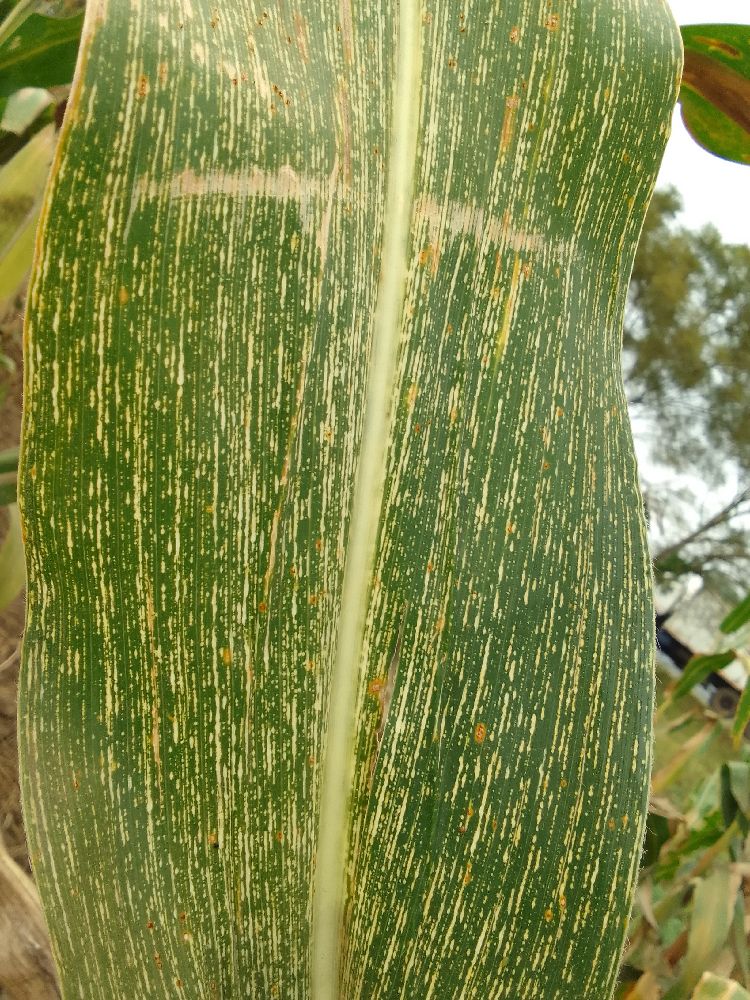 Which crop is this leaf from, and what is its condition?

maize, maize streak virus
